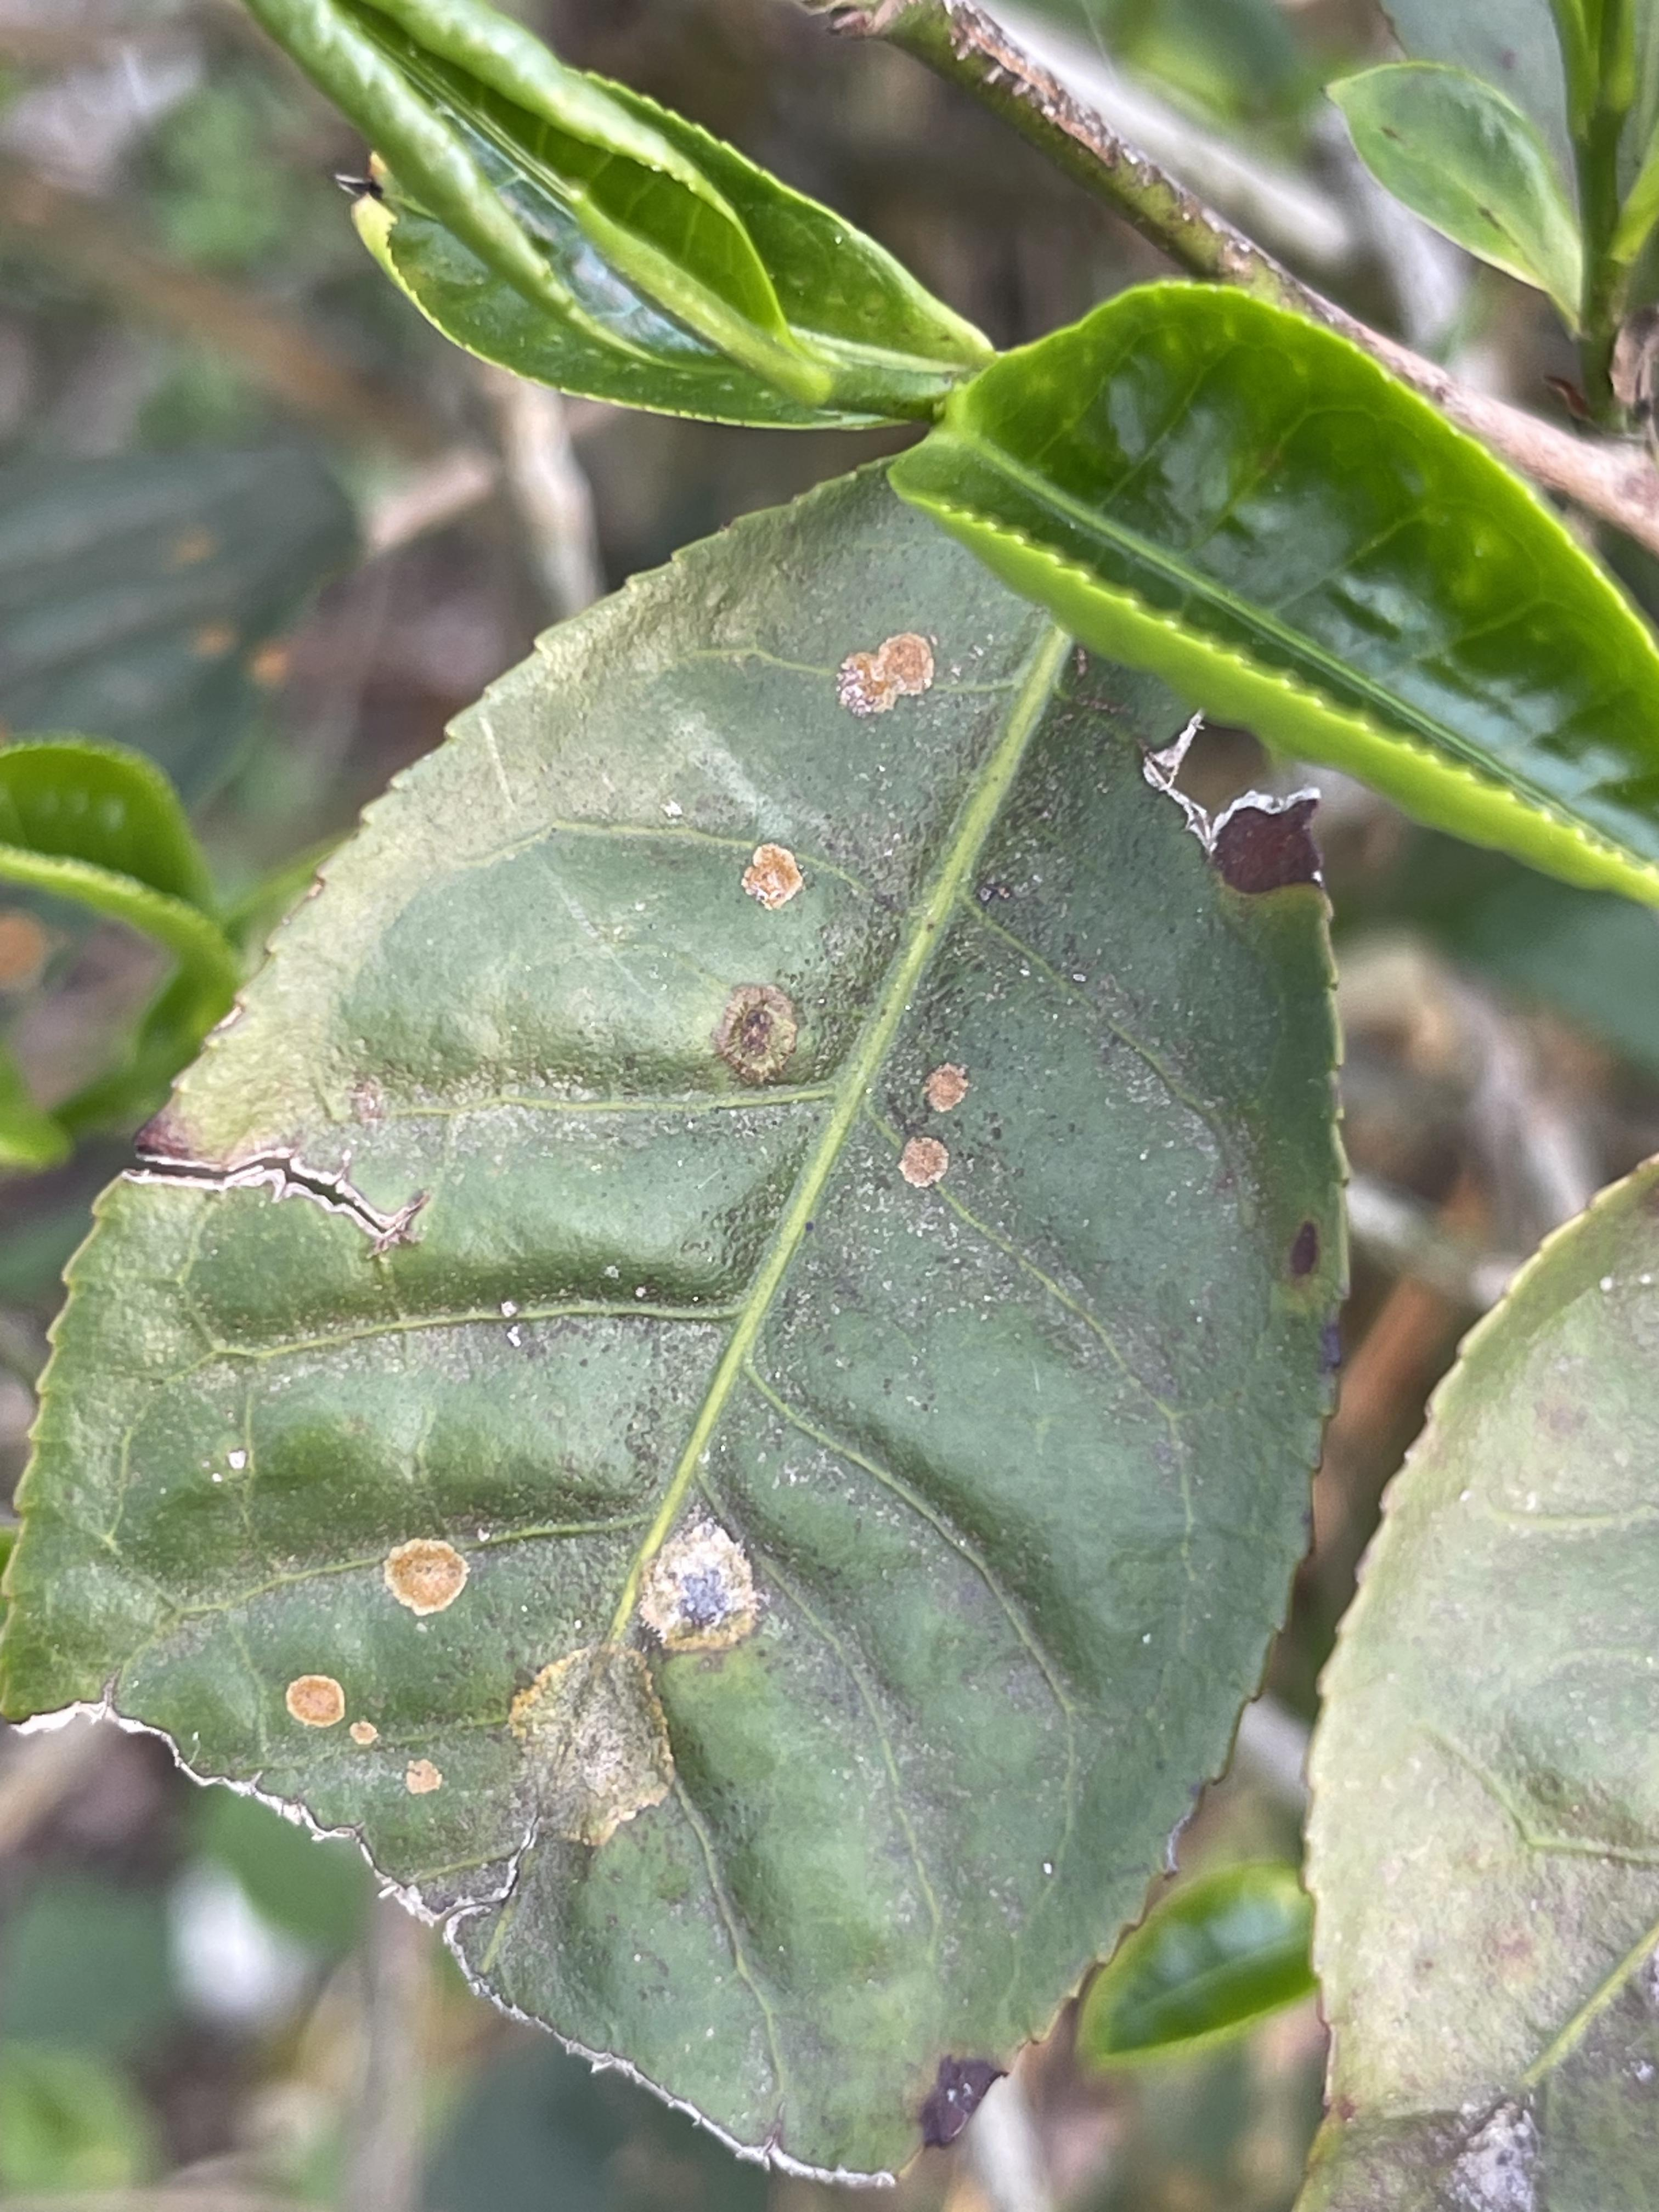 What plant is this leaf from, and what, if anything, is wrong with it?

tea, red rust
